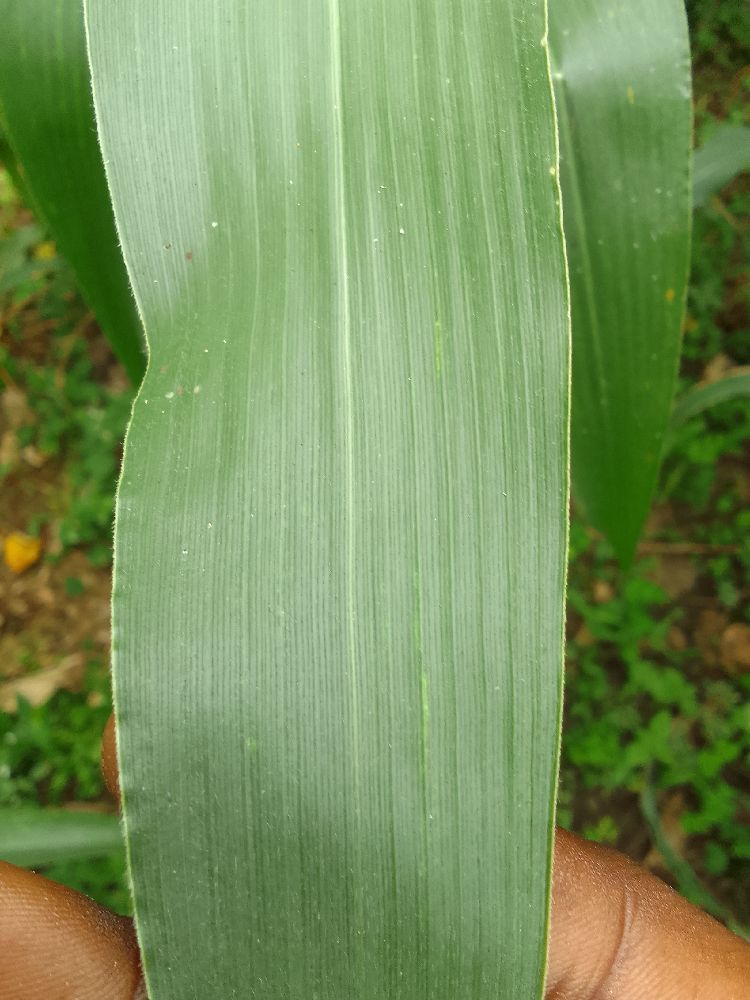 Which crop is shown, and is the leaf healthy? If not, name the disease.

maize, healthy
